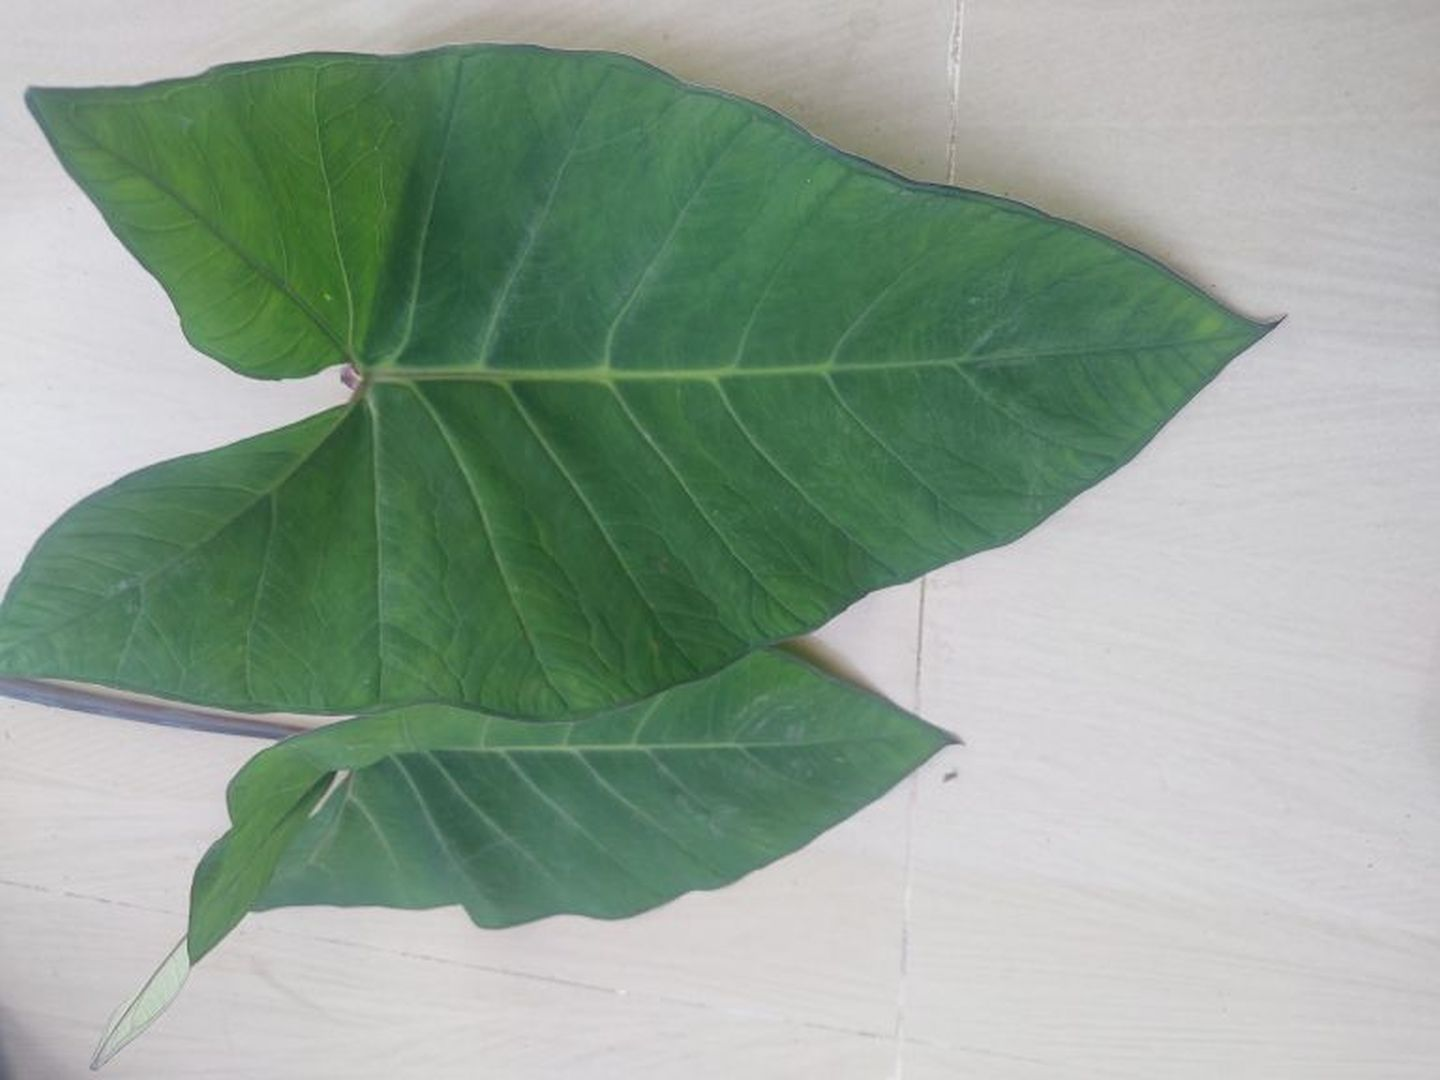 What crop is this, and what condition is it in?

taro, healthy
